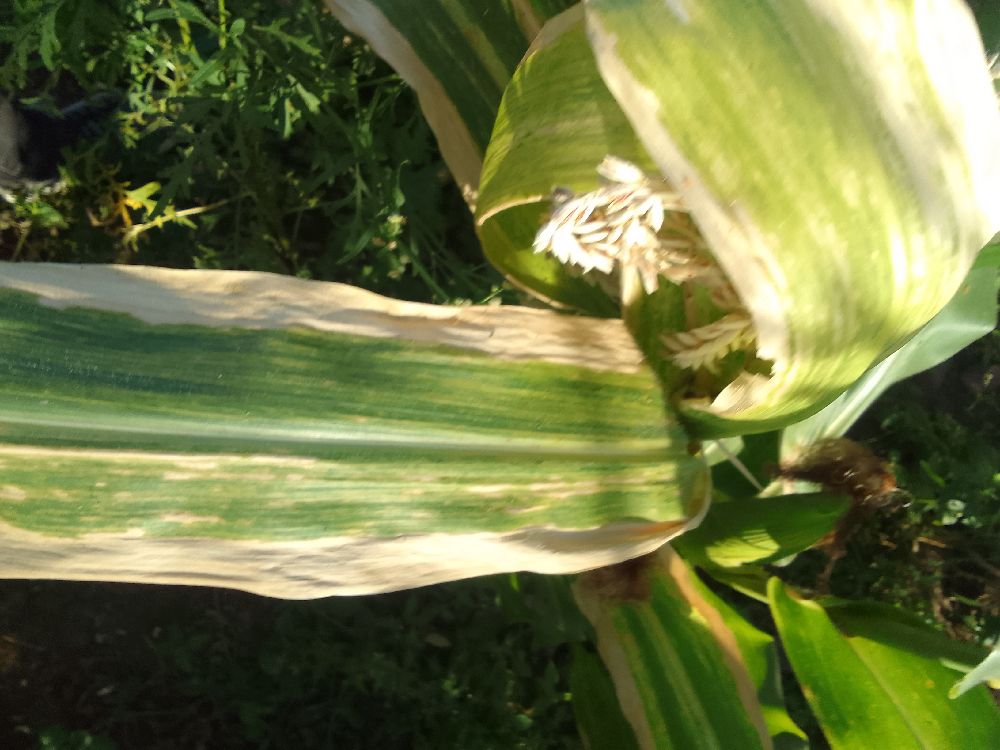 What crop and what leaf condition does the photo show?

maize, maize lethal necrosis
